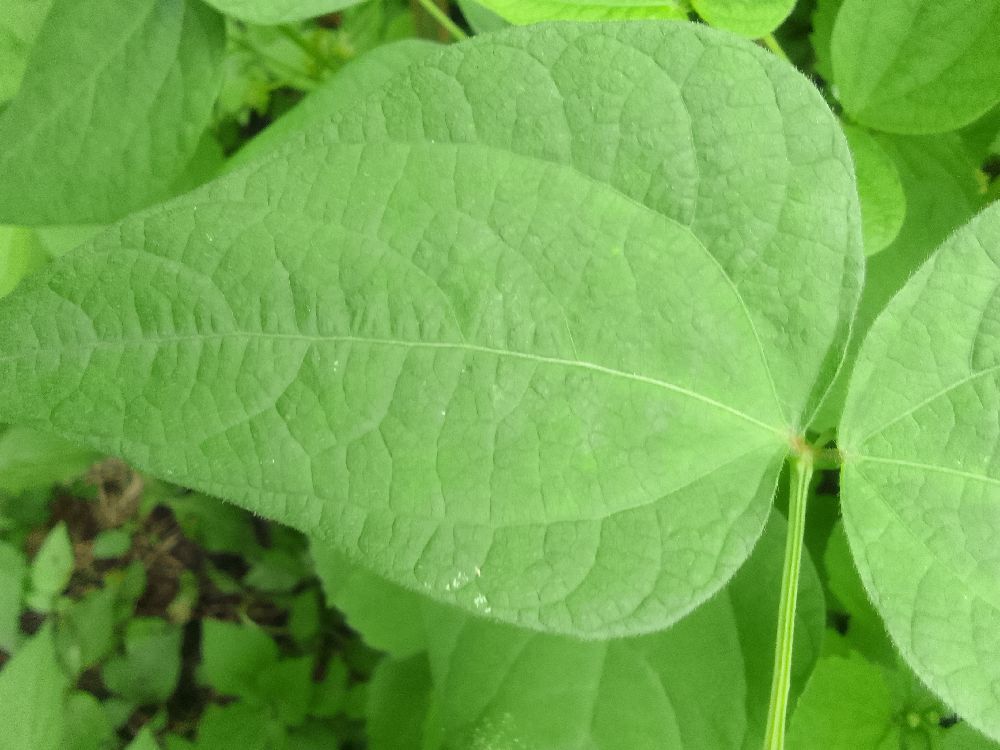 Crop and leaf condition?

common bean, healthy
